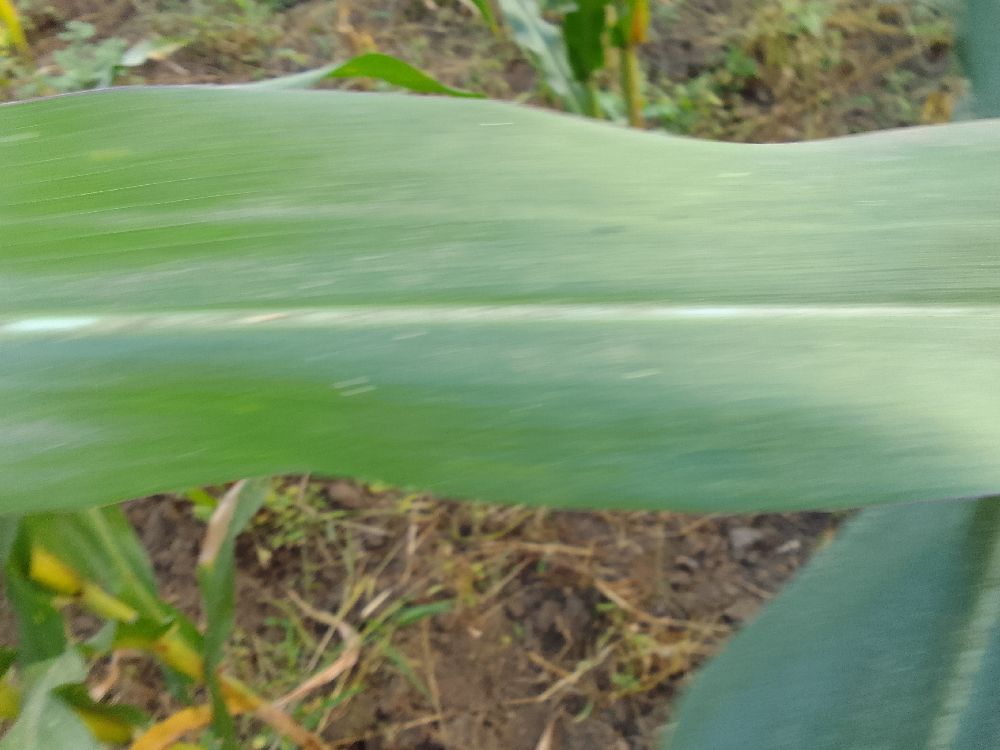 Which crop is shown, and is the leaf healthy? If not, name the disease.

maize, healthy
